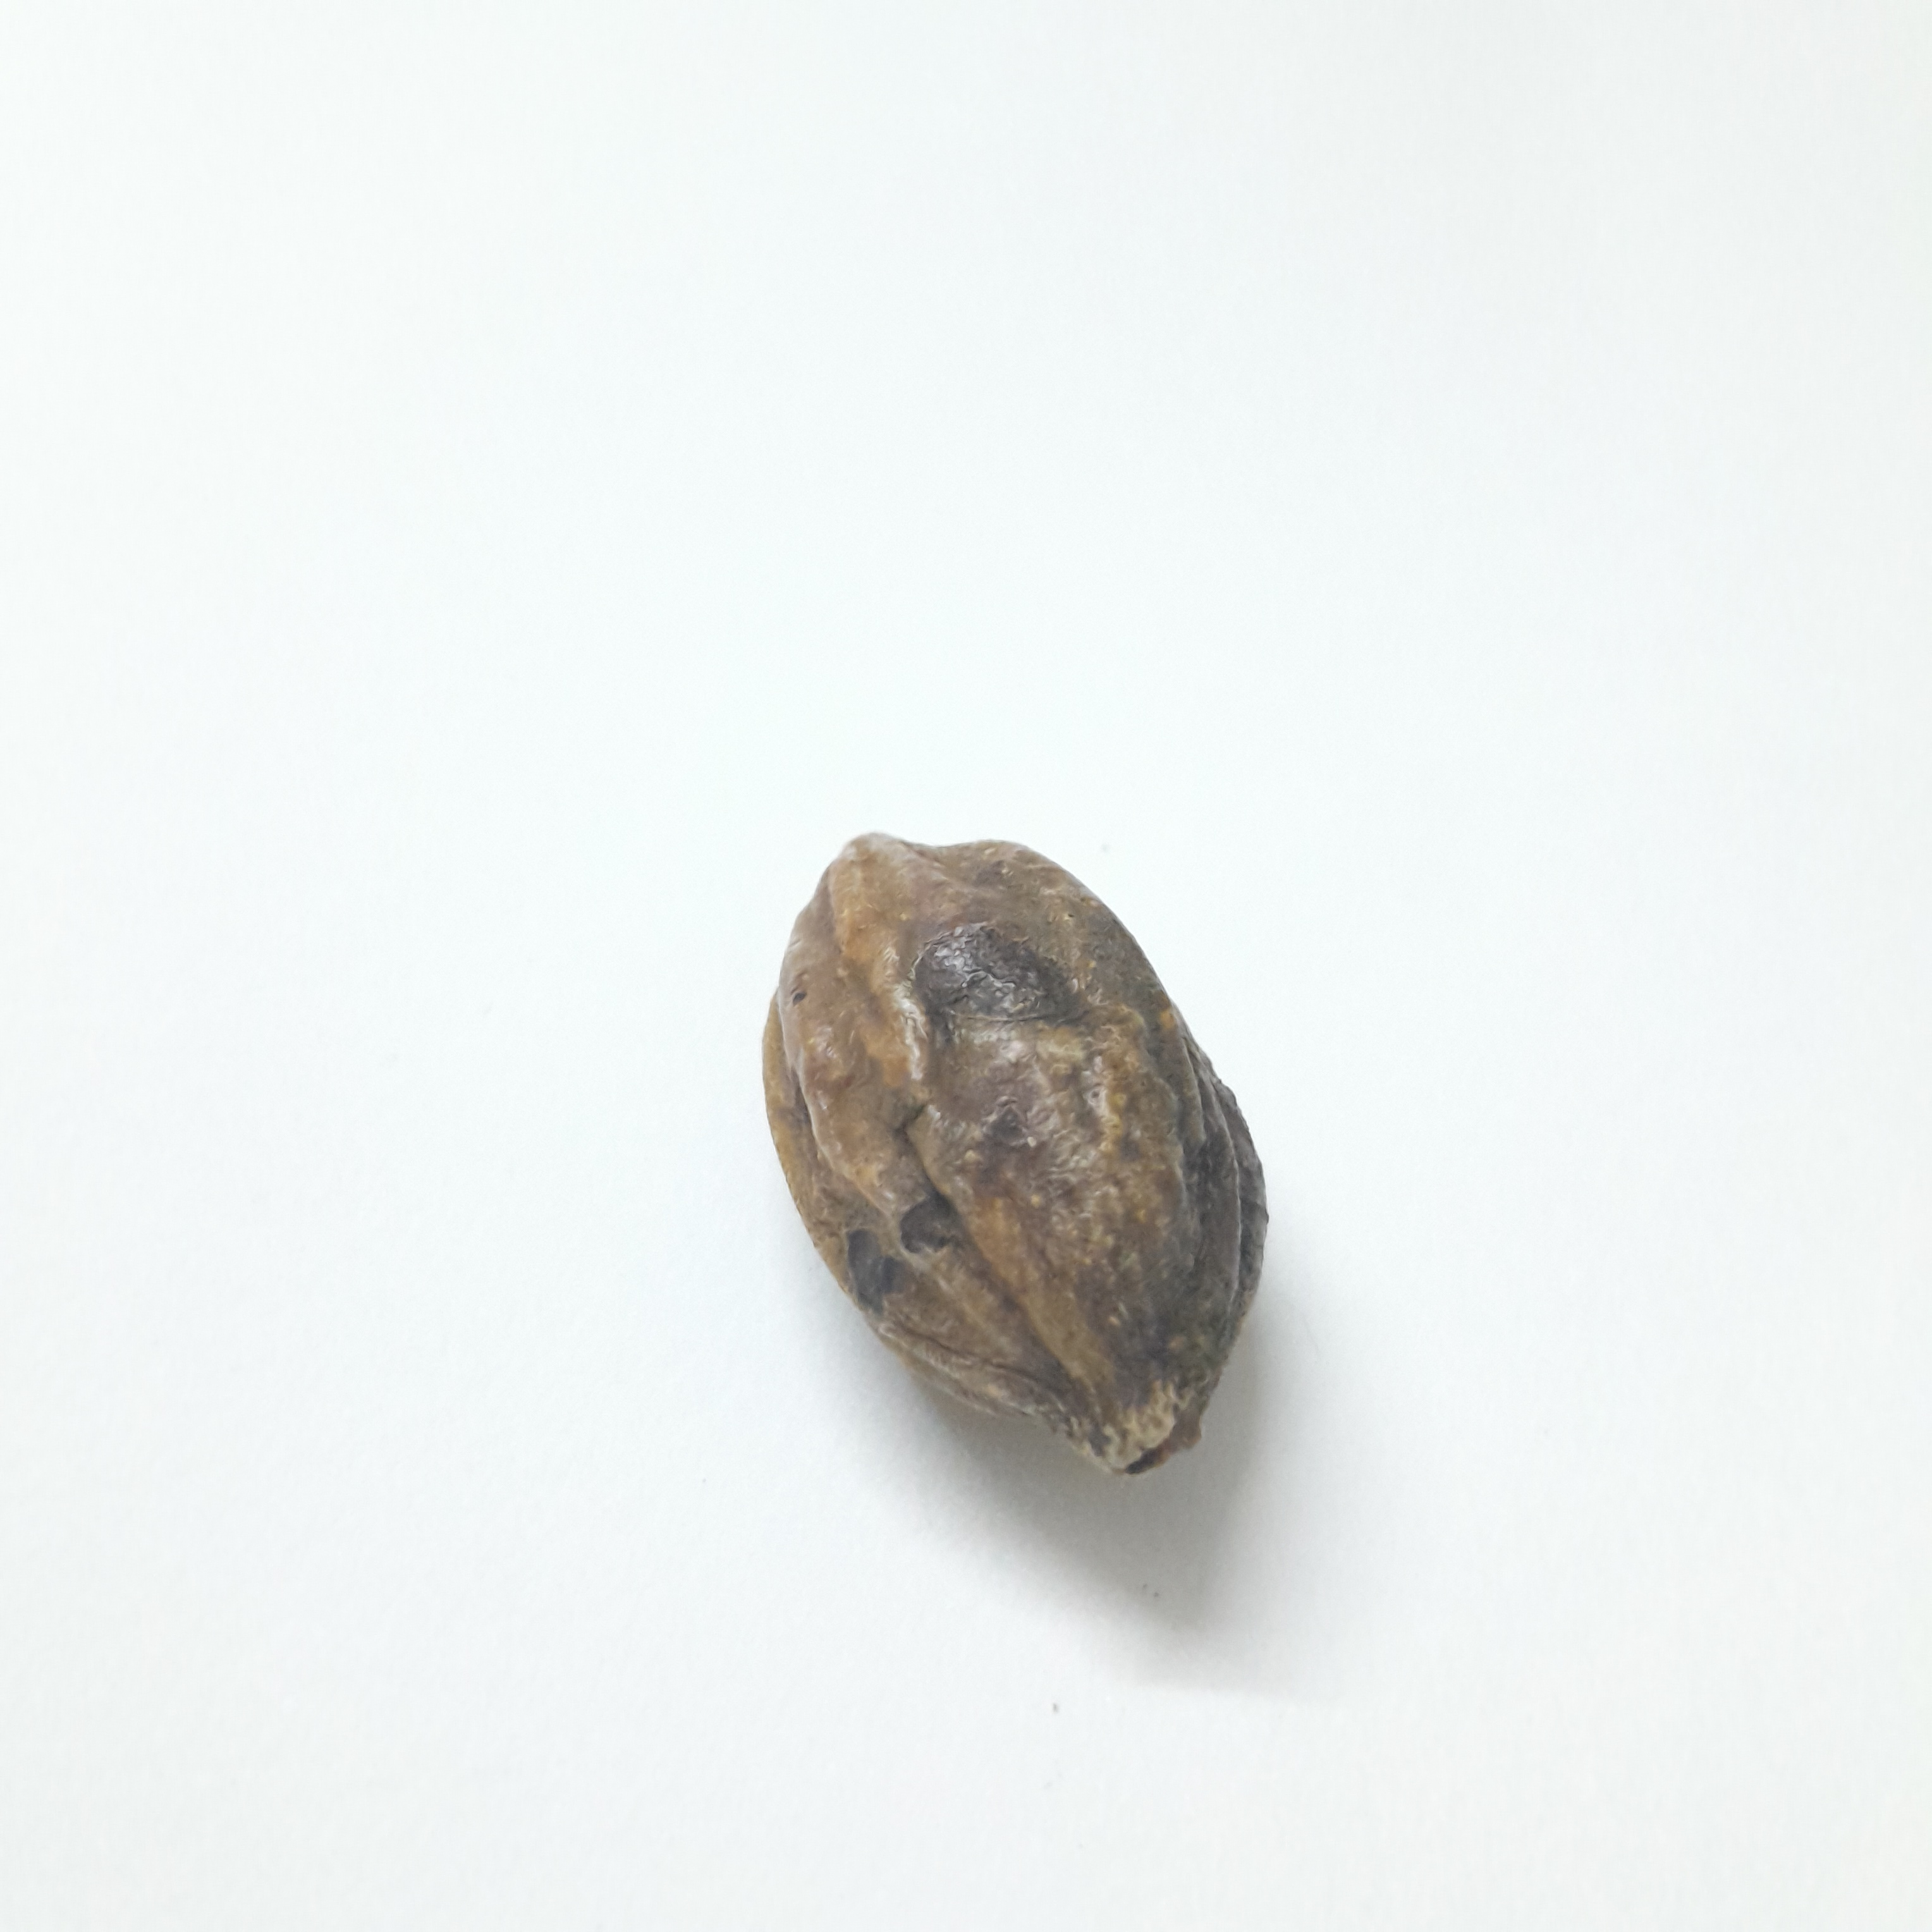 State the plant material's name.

hirdaa
